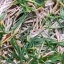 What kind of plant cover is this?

grass
